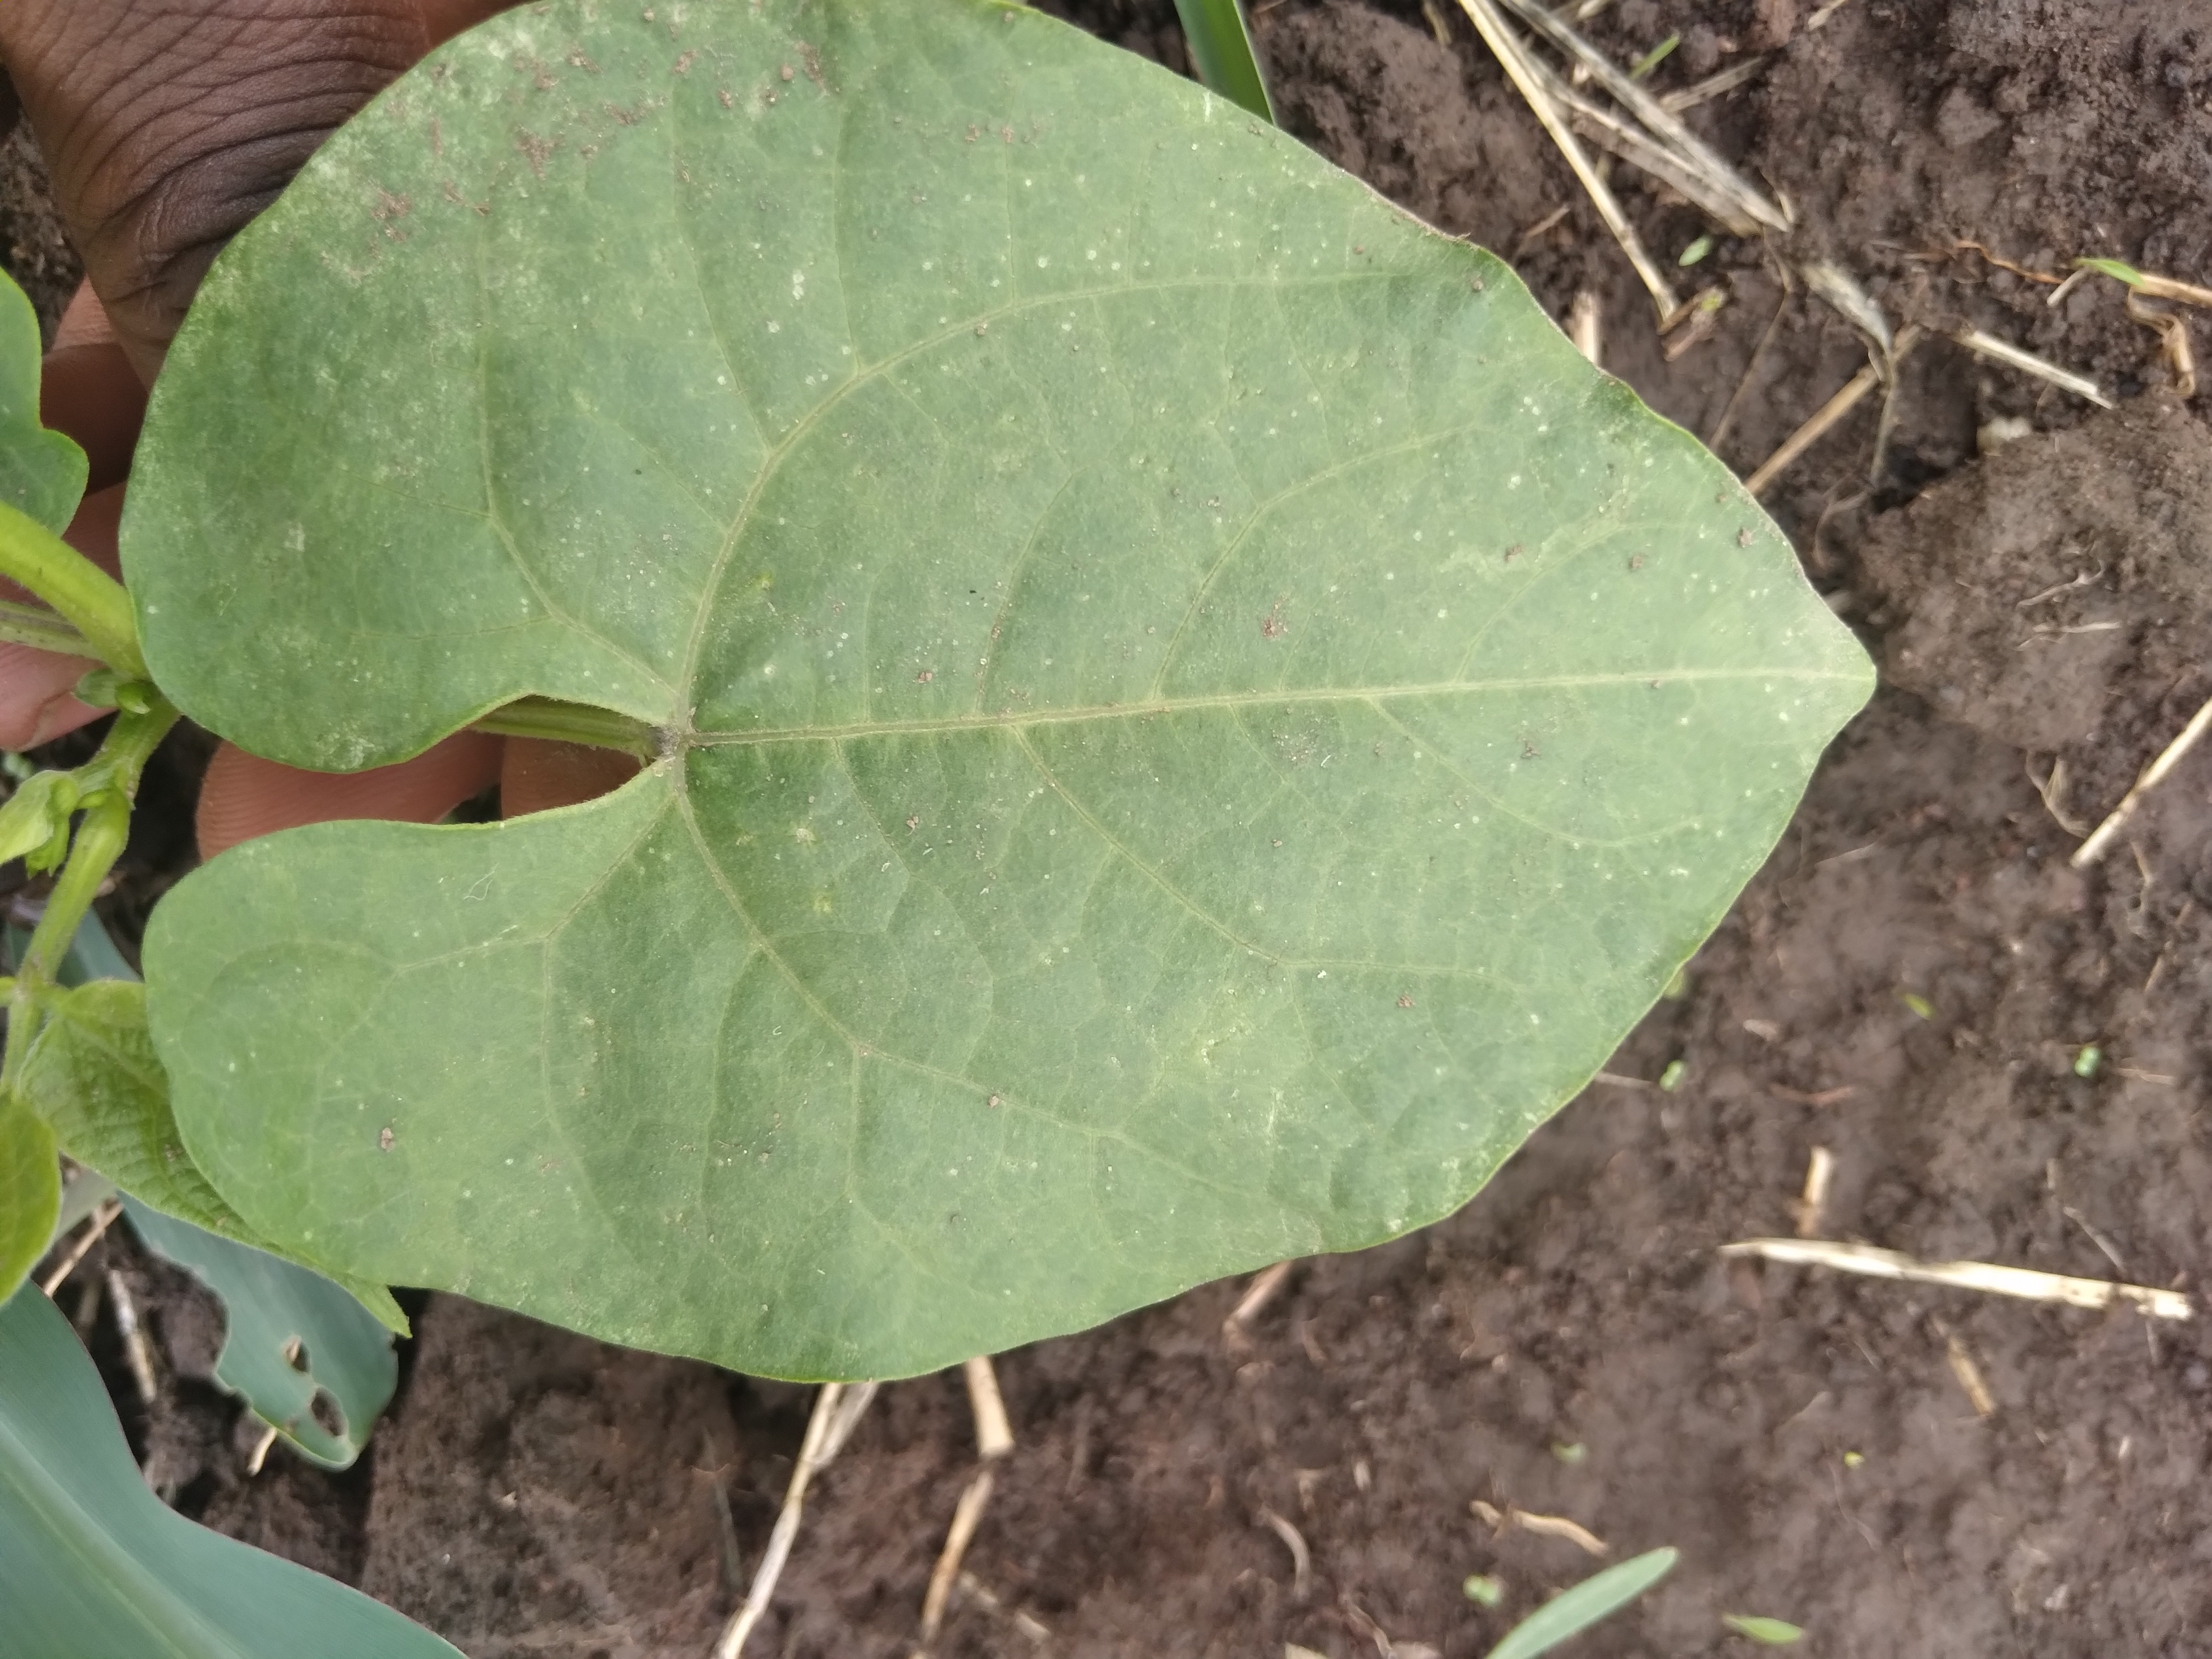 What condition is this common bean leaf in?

healthy
